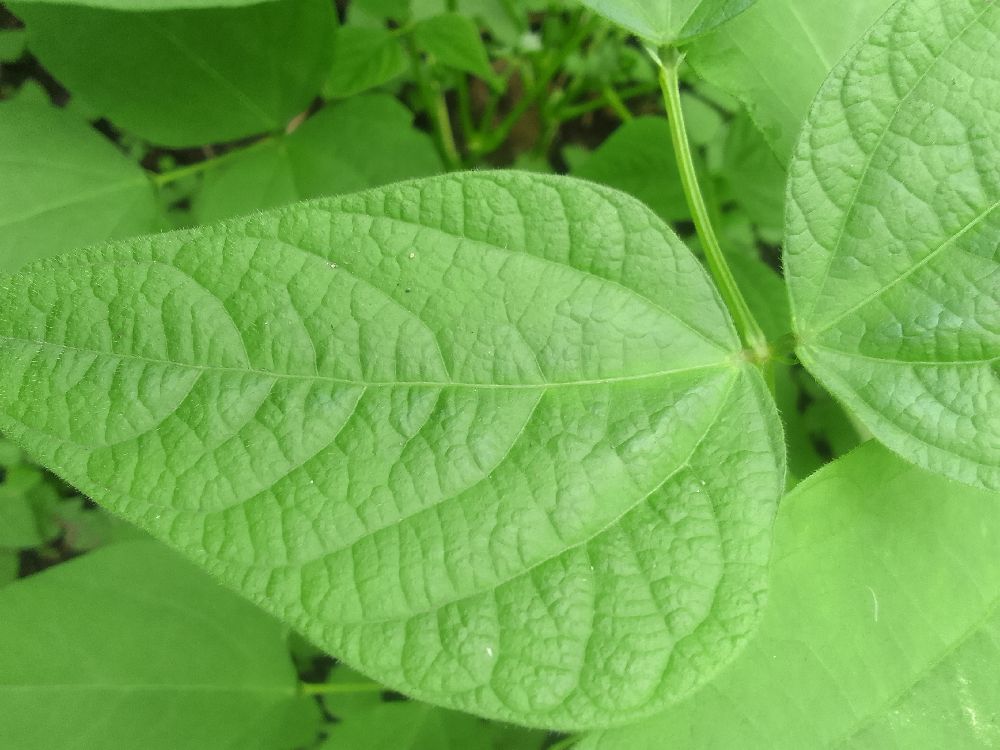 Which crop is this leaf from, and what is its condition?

common bean, healthy
